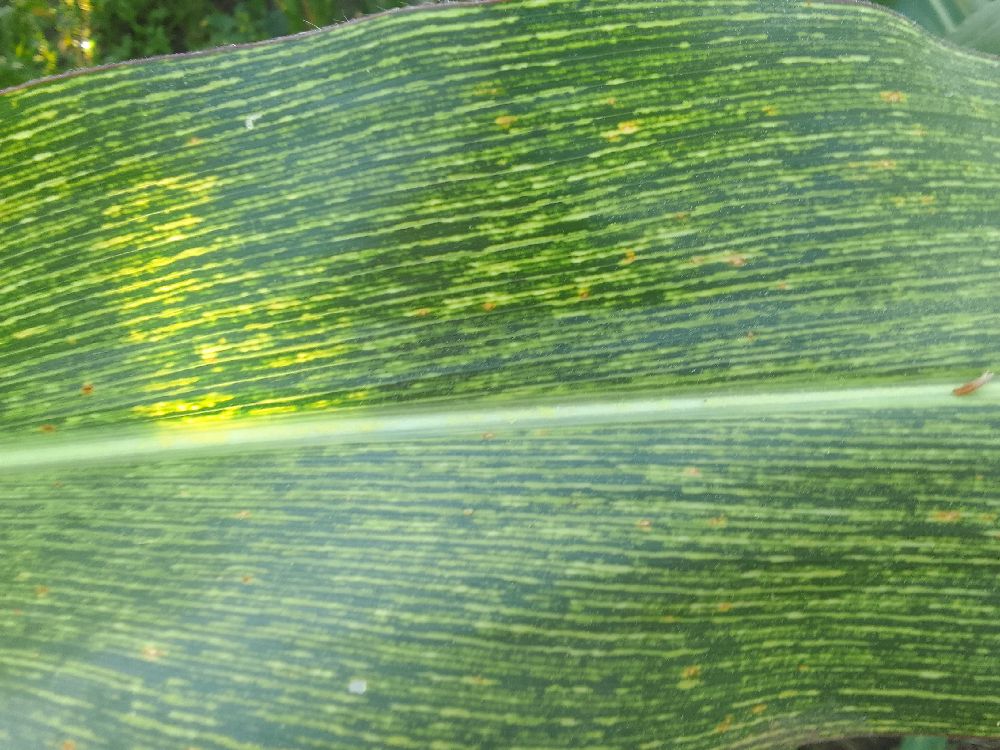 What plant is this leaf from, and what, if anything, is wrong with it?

maize, maize streak virus
